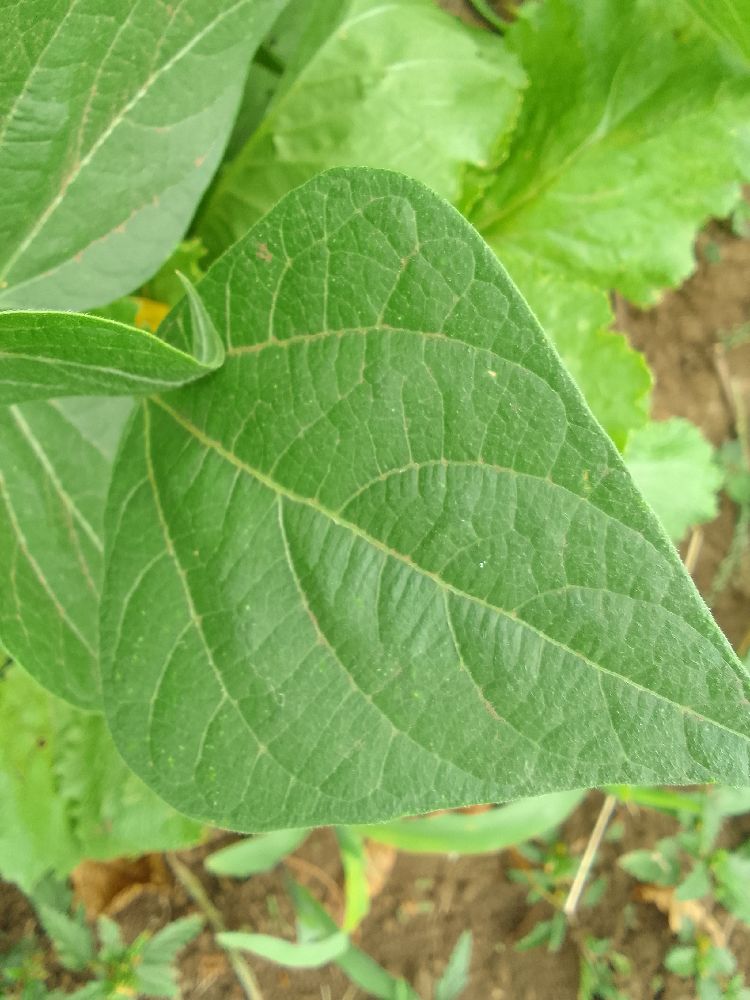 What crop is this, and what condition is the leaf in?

common bean, healthy
